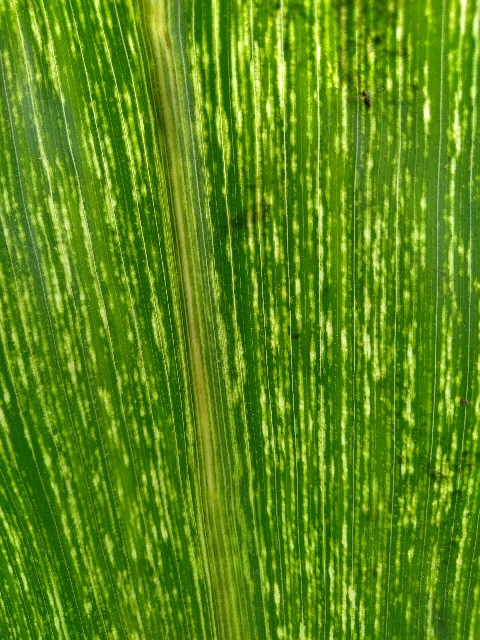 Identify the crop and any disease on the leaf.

maize, maize streak virus
